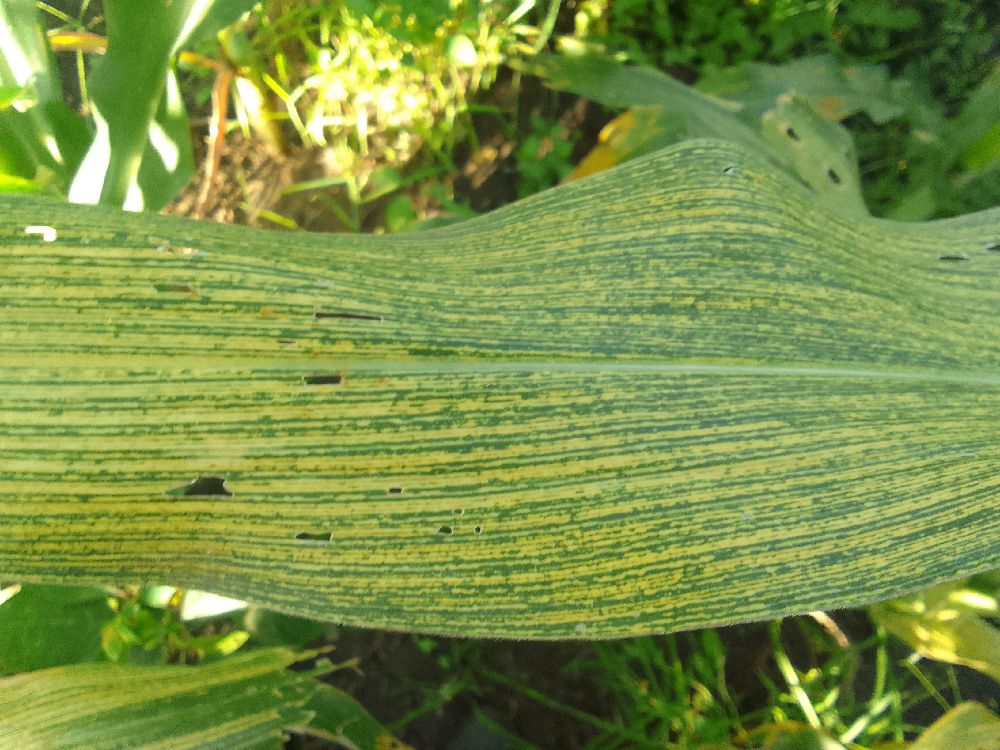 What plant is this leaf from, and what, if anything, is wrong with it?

maize, maize streak virus
